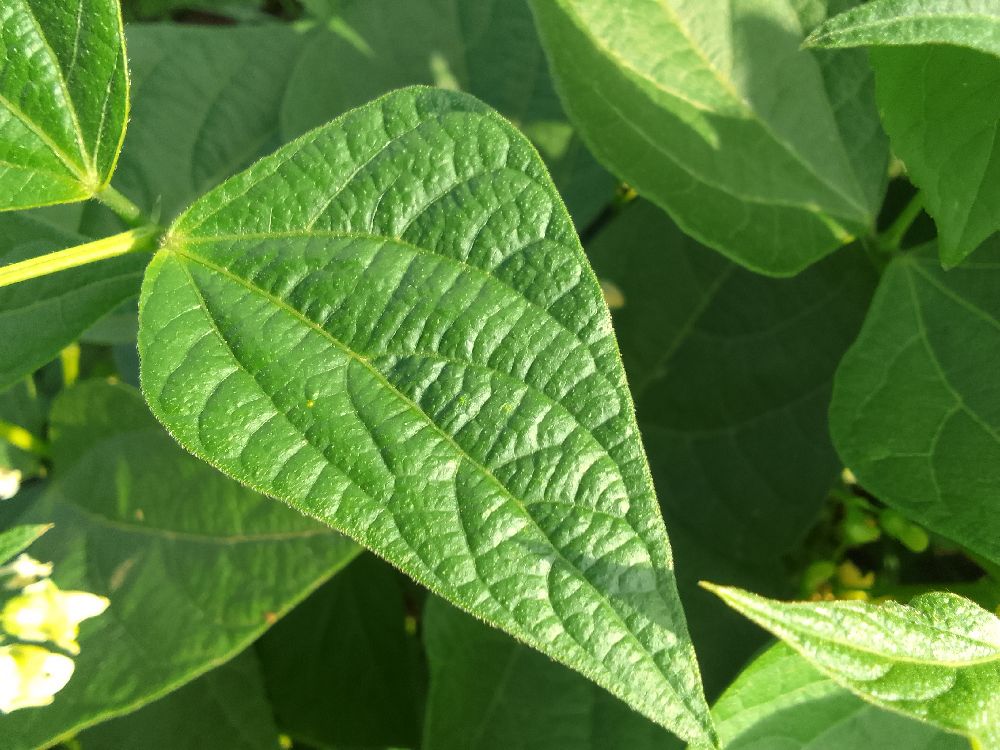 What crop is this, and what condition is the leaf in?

common bean, healthy
